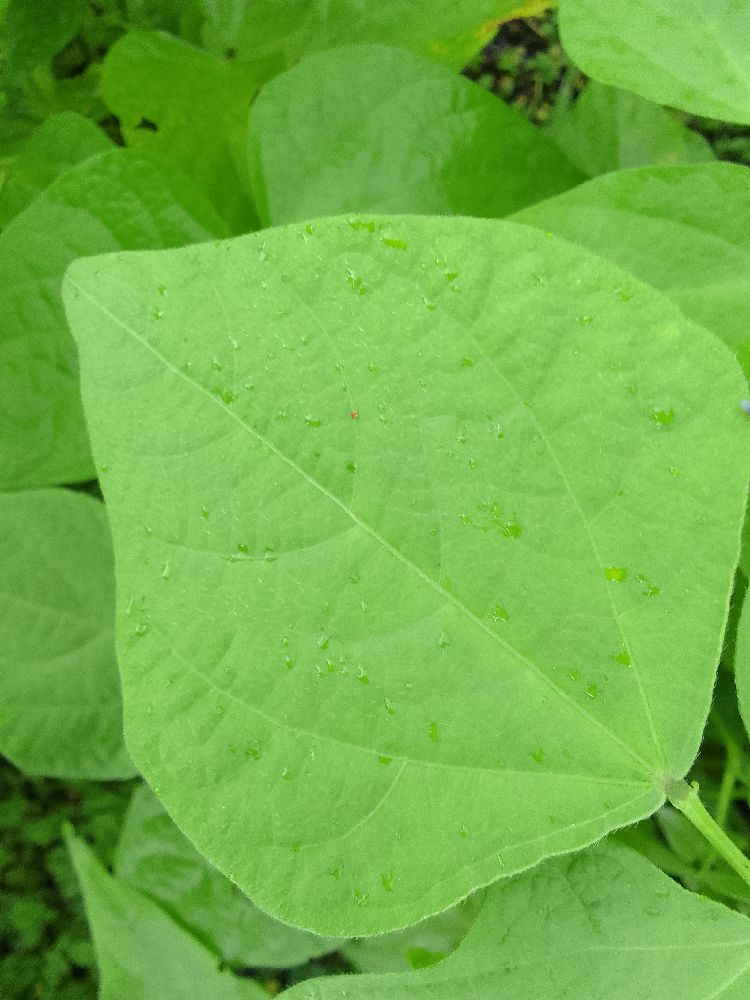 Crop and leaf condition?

common bean, healthy
